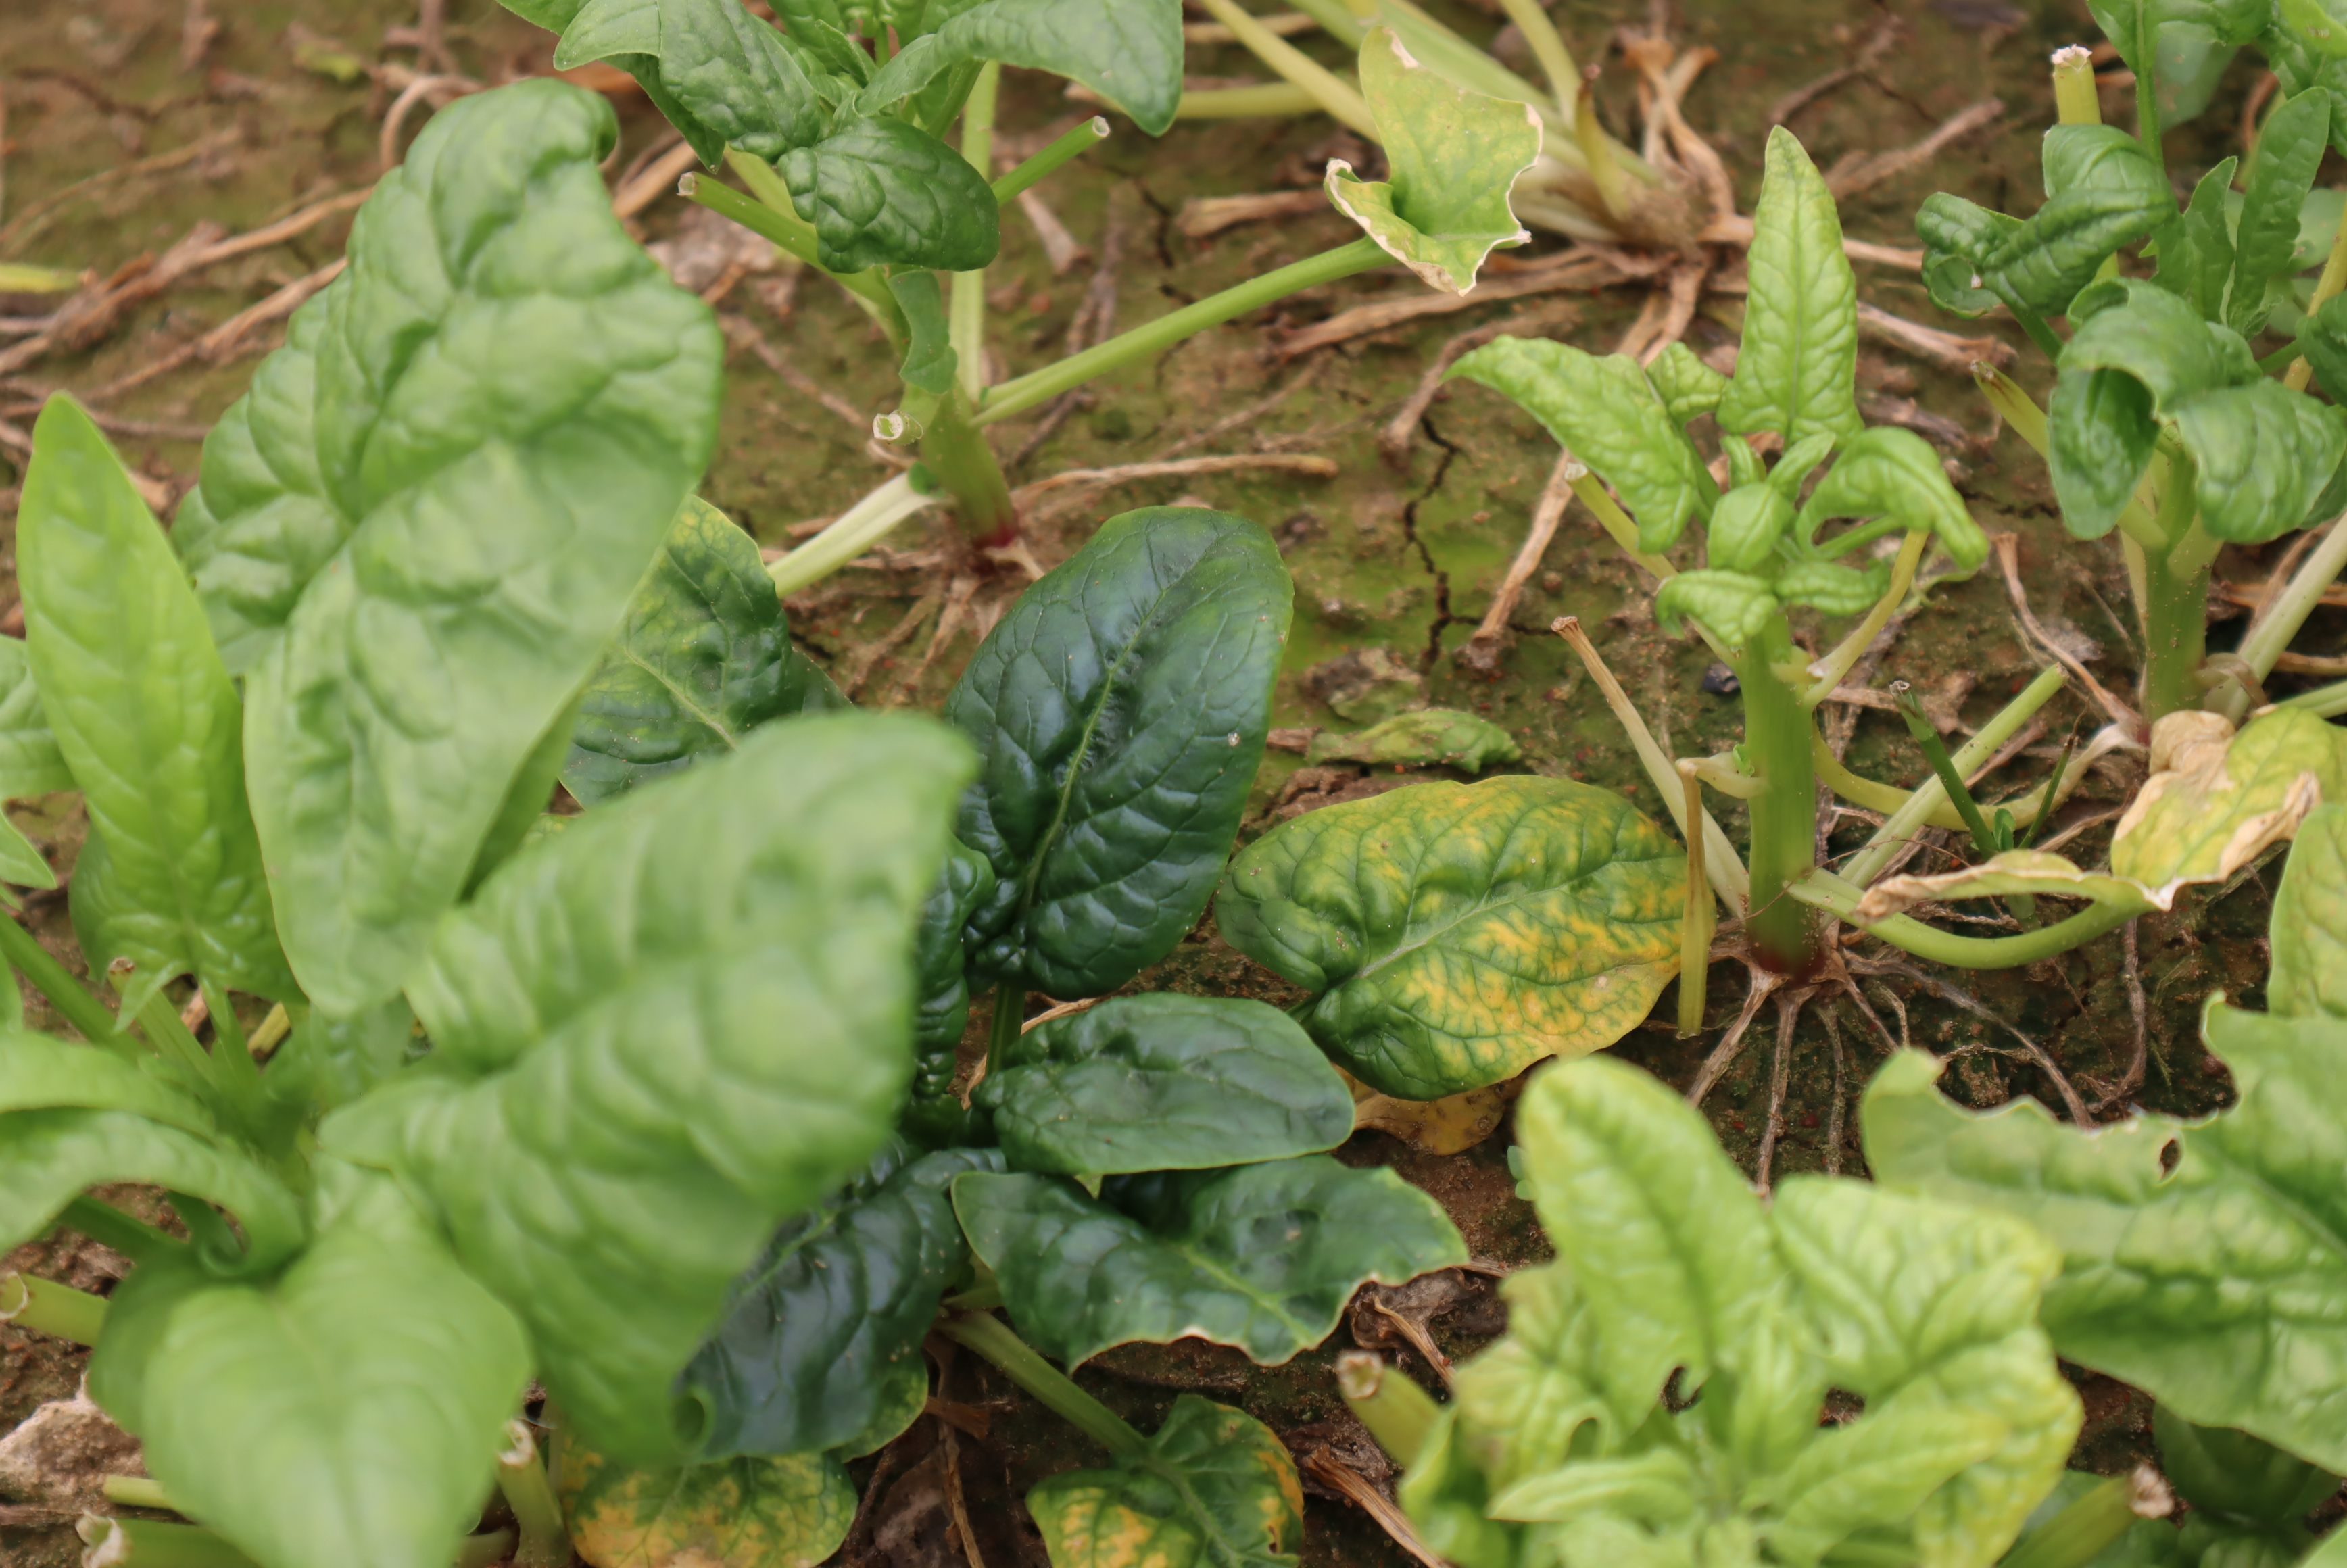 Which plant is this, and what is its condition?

spinach, mechanical damage, root rot
